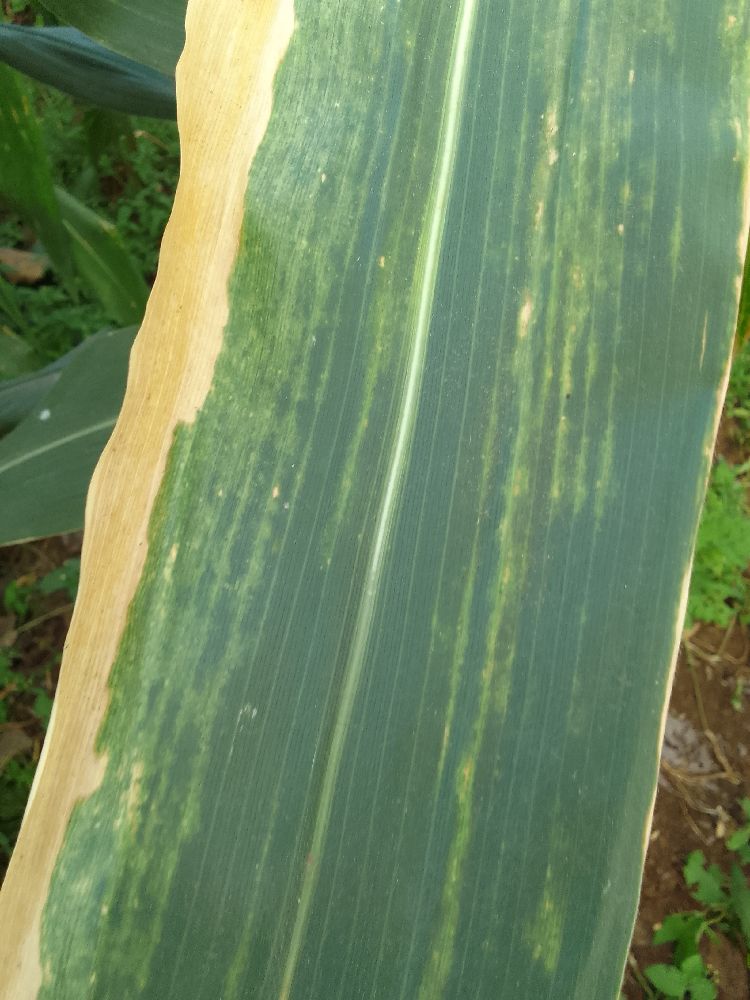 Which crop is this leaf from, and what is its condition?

maize, maize lethal necrosis
